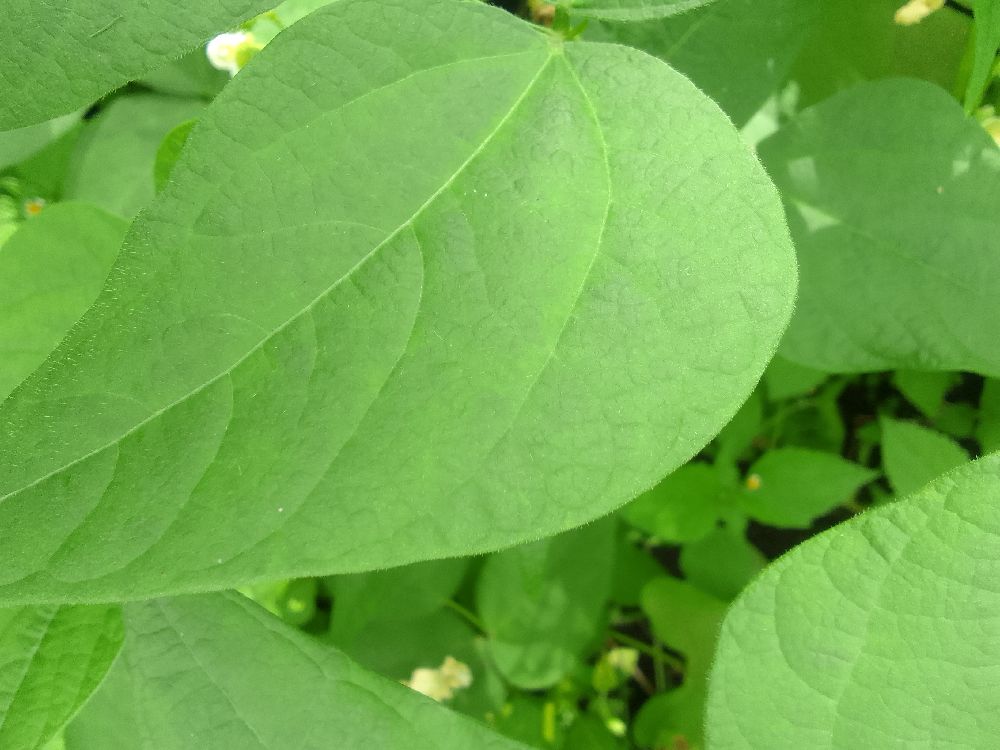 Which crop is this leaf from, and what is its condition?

common bean, healthy
